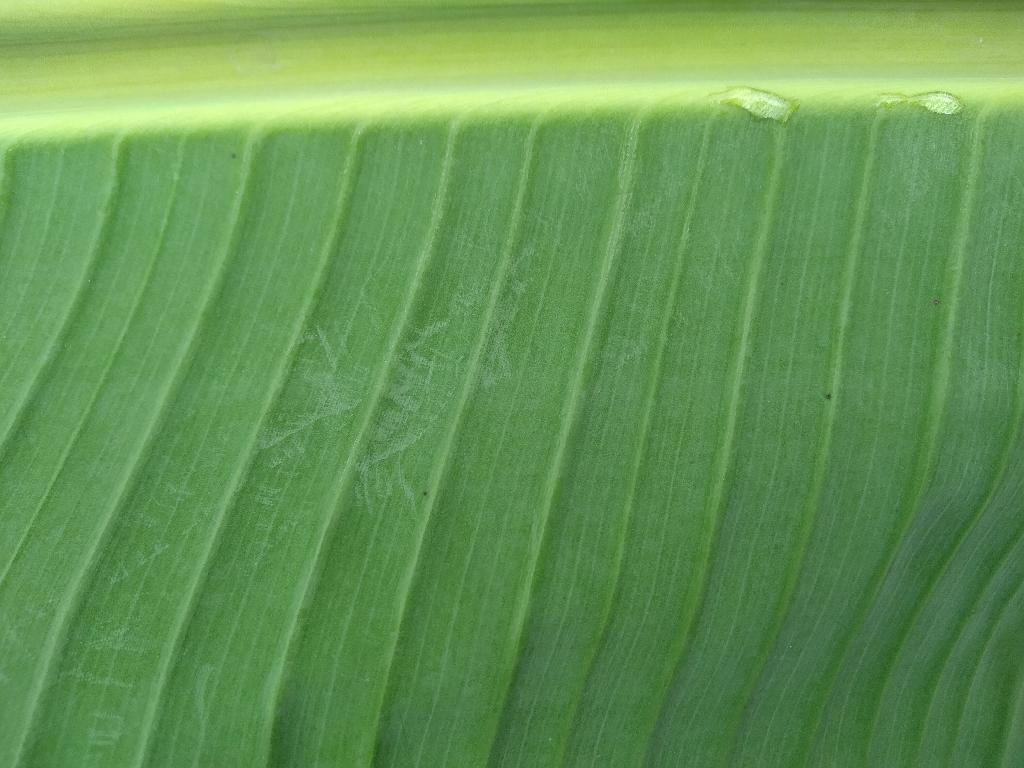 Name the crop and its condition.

banana, healthy
